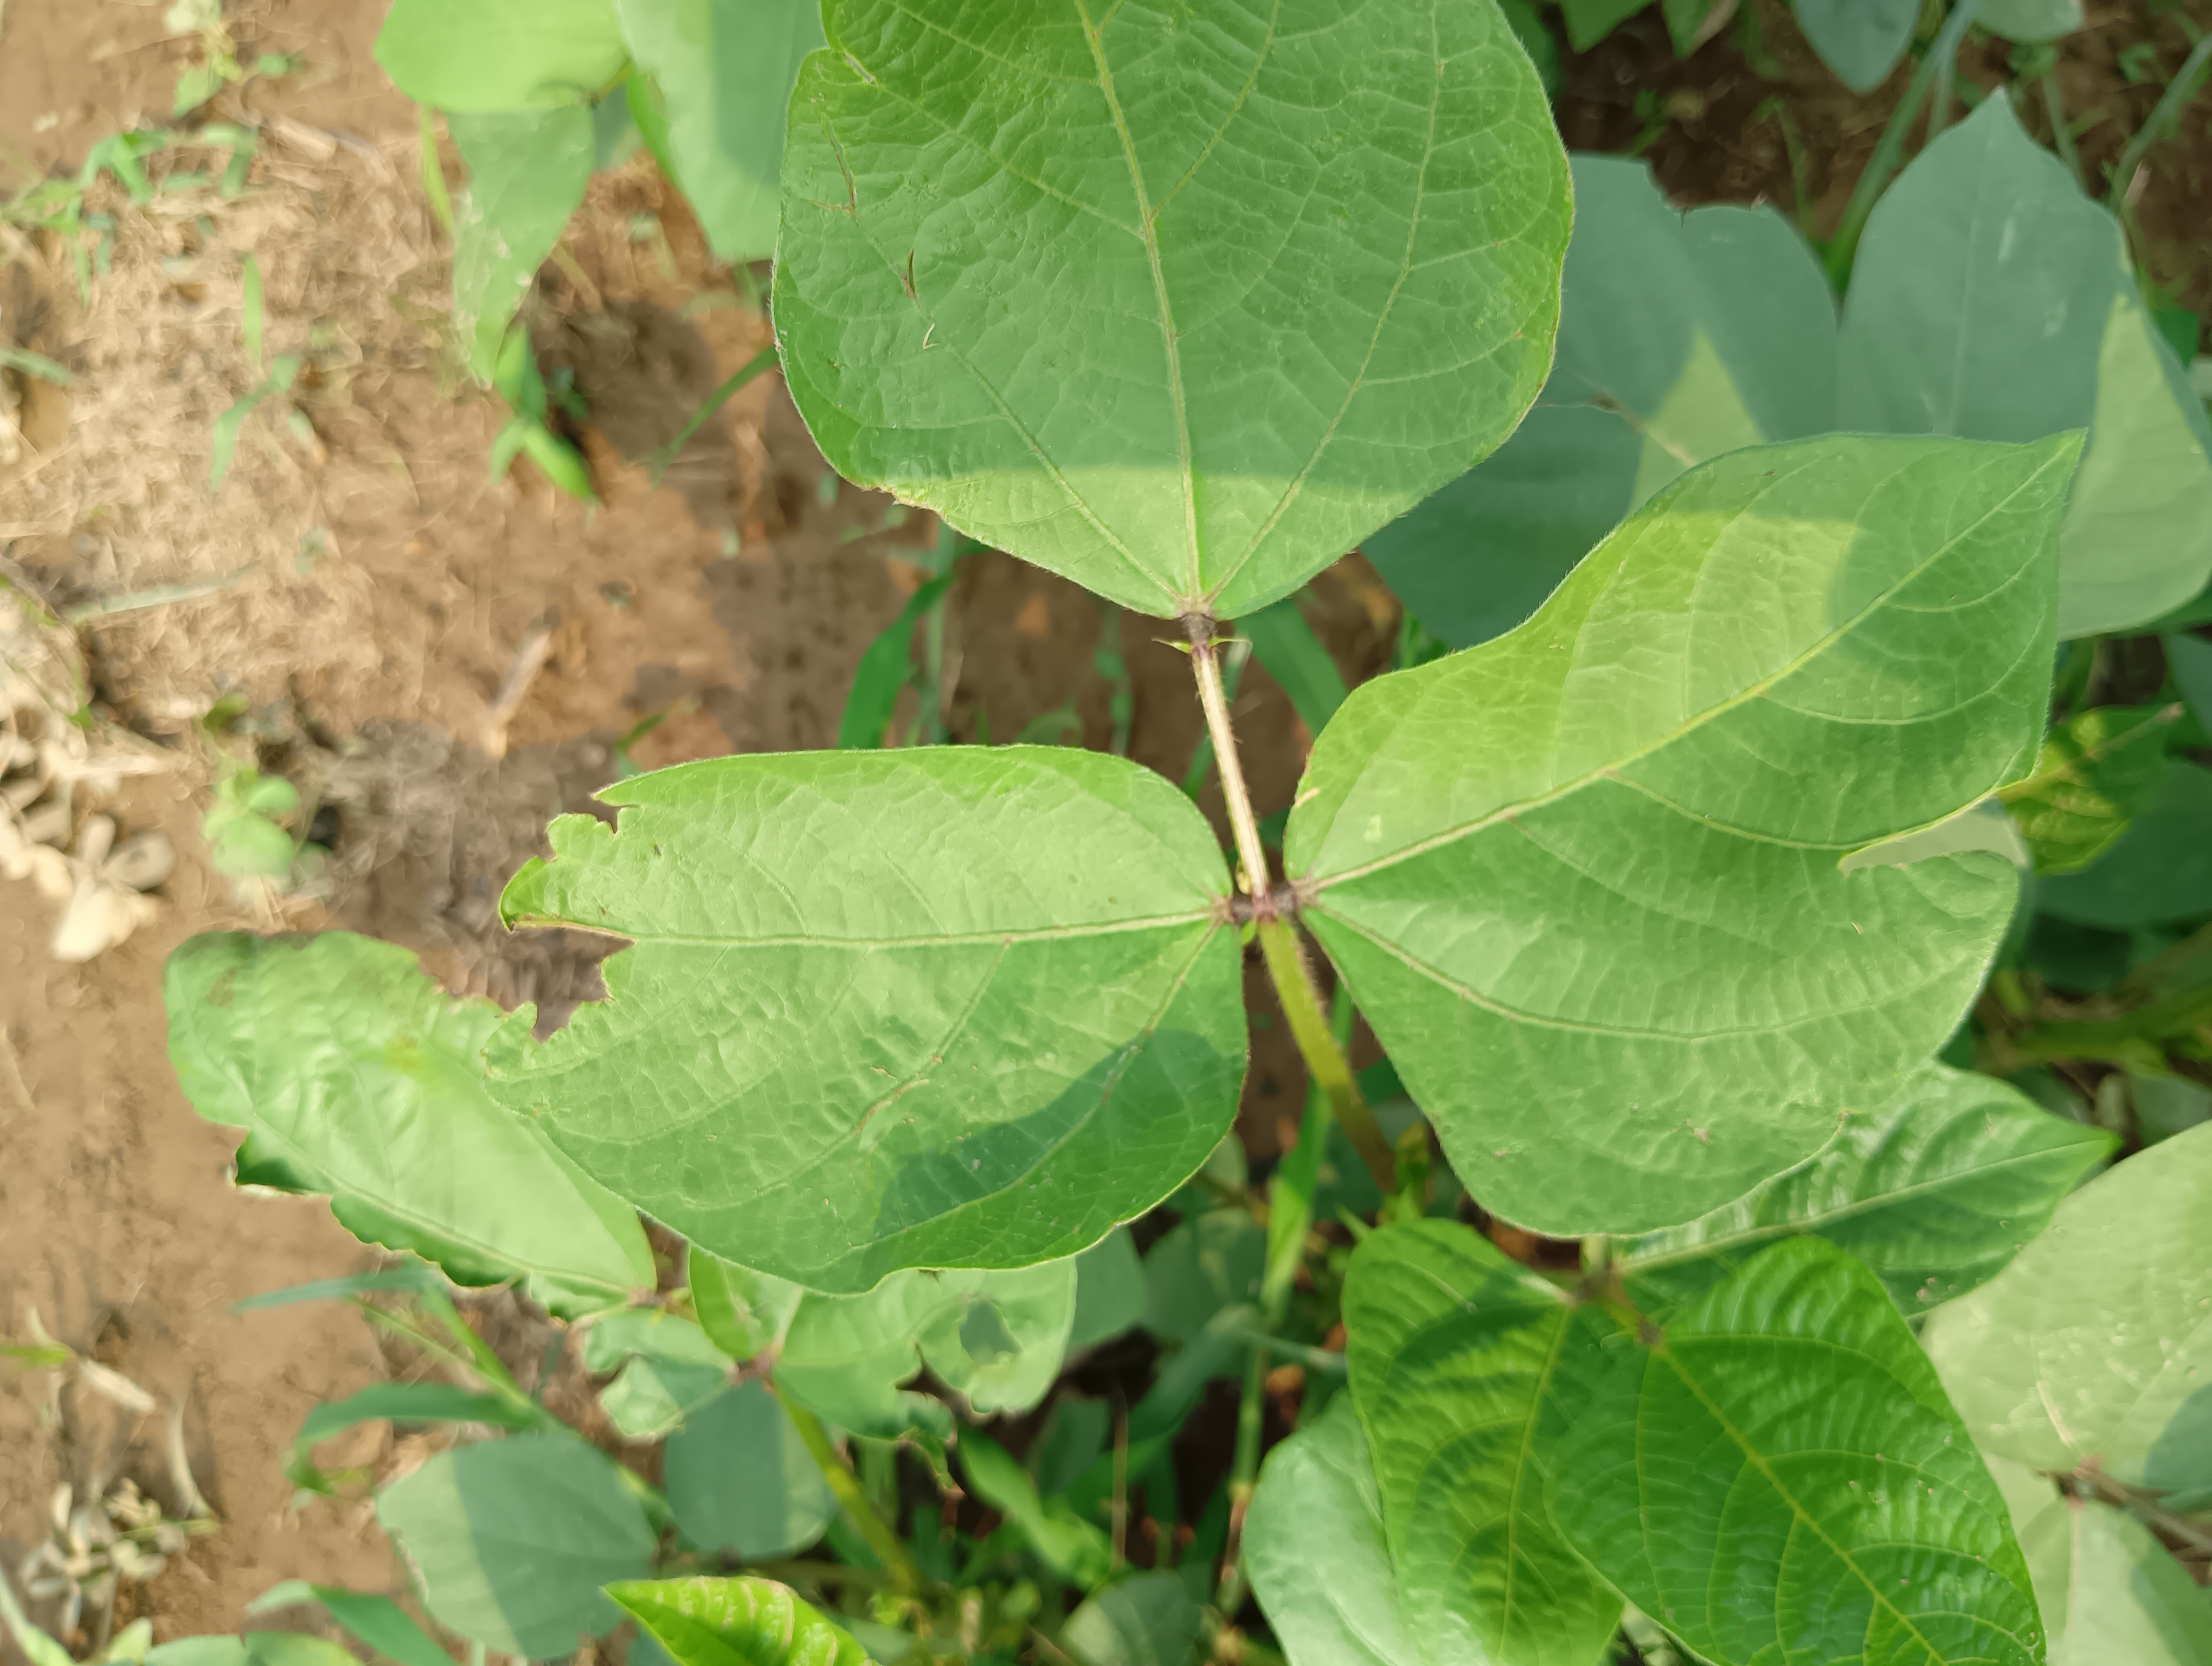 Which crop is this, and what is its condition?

mungbean, healthy
